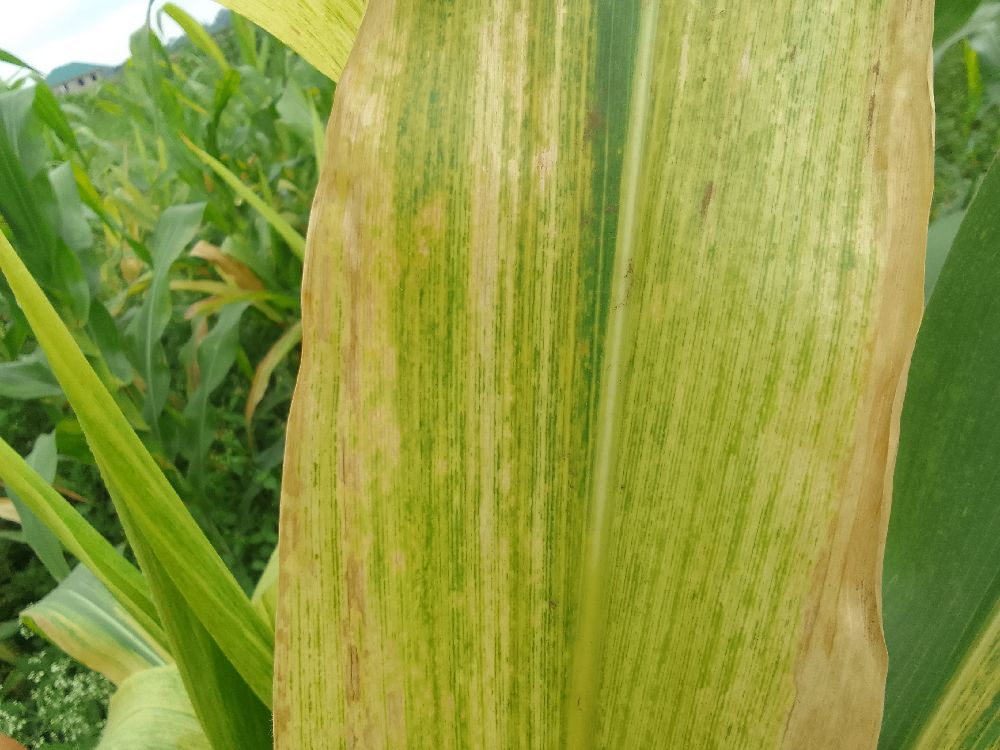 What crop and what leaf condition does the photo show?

maize, maize lethal necrosis
